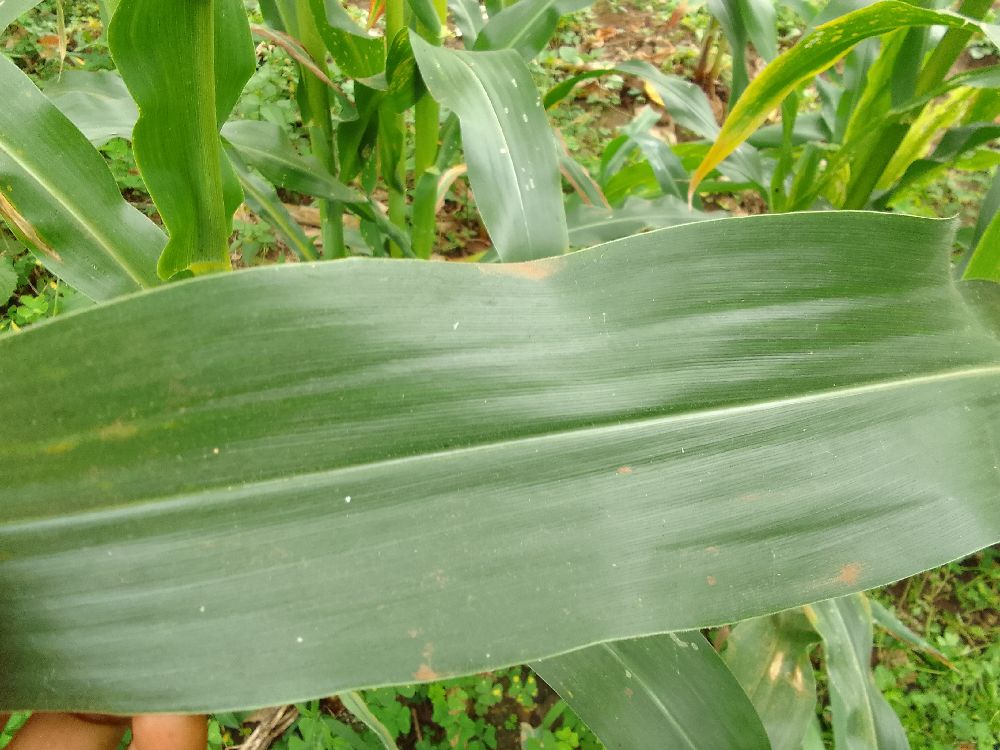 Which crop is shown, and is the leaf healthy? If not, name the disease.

maize, healthy
